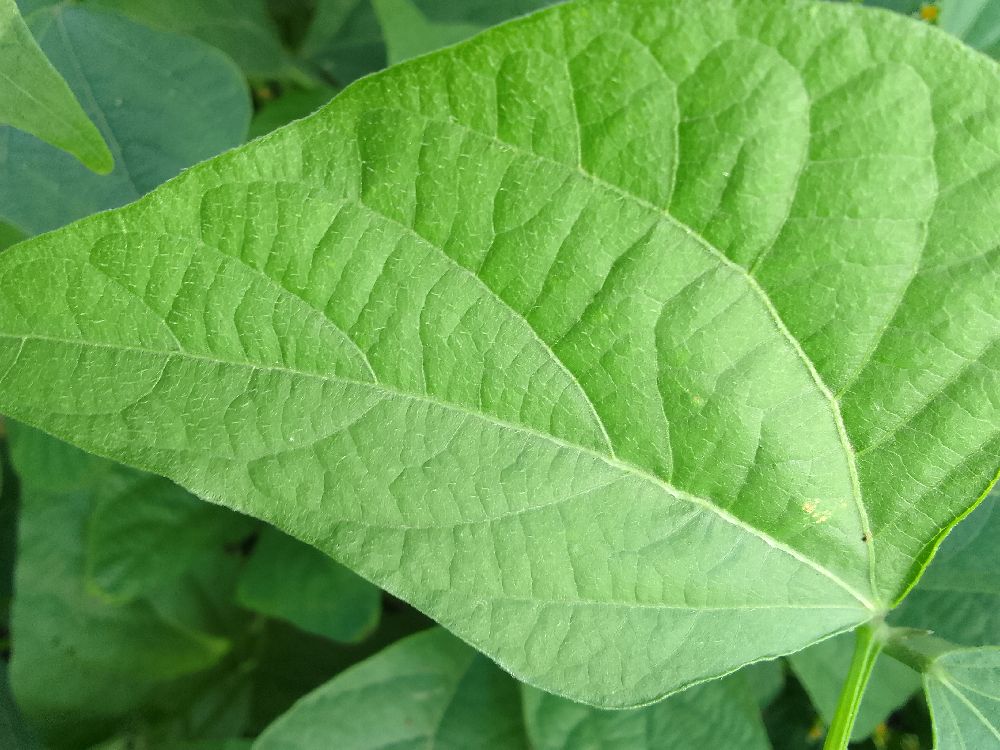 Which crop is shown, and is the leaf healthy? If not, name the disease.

common bean, healthy
